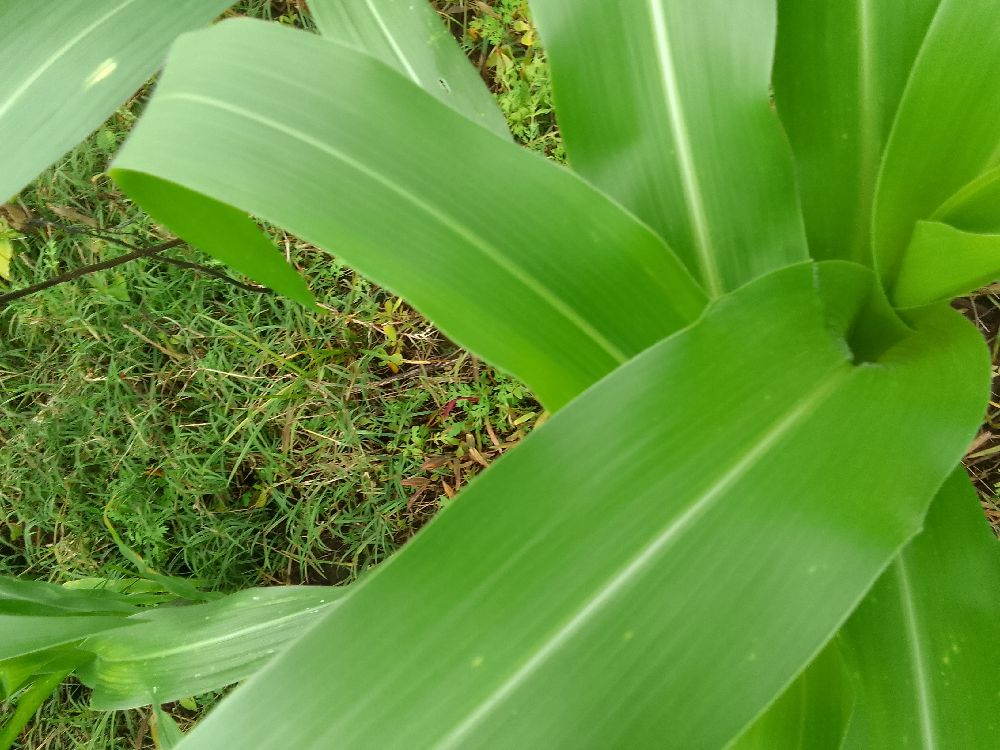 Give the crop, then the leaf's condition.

maize, healthy
